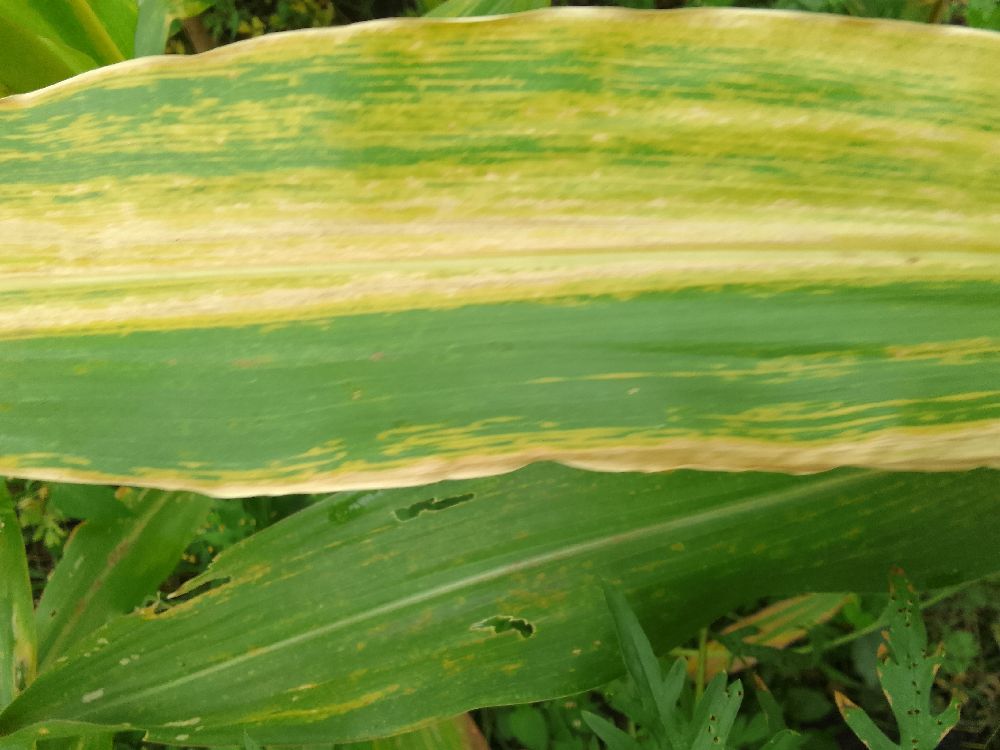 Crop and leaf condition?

maize, maize lethal necrosis
